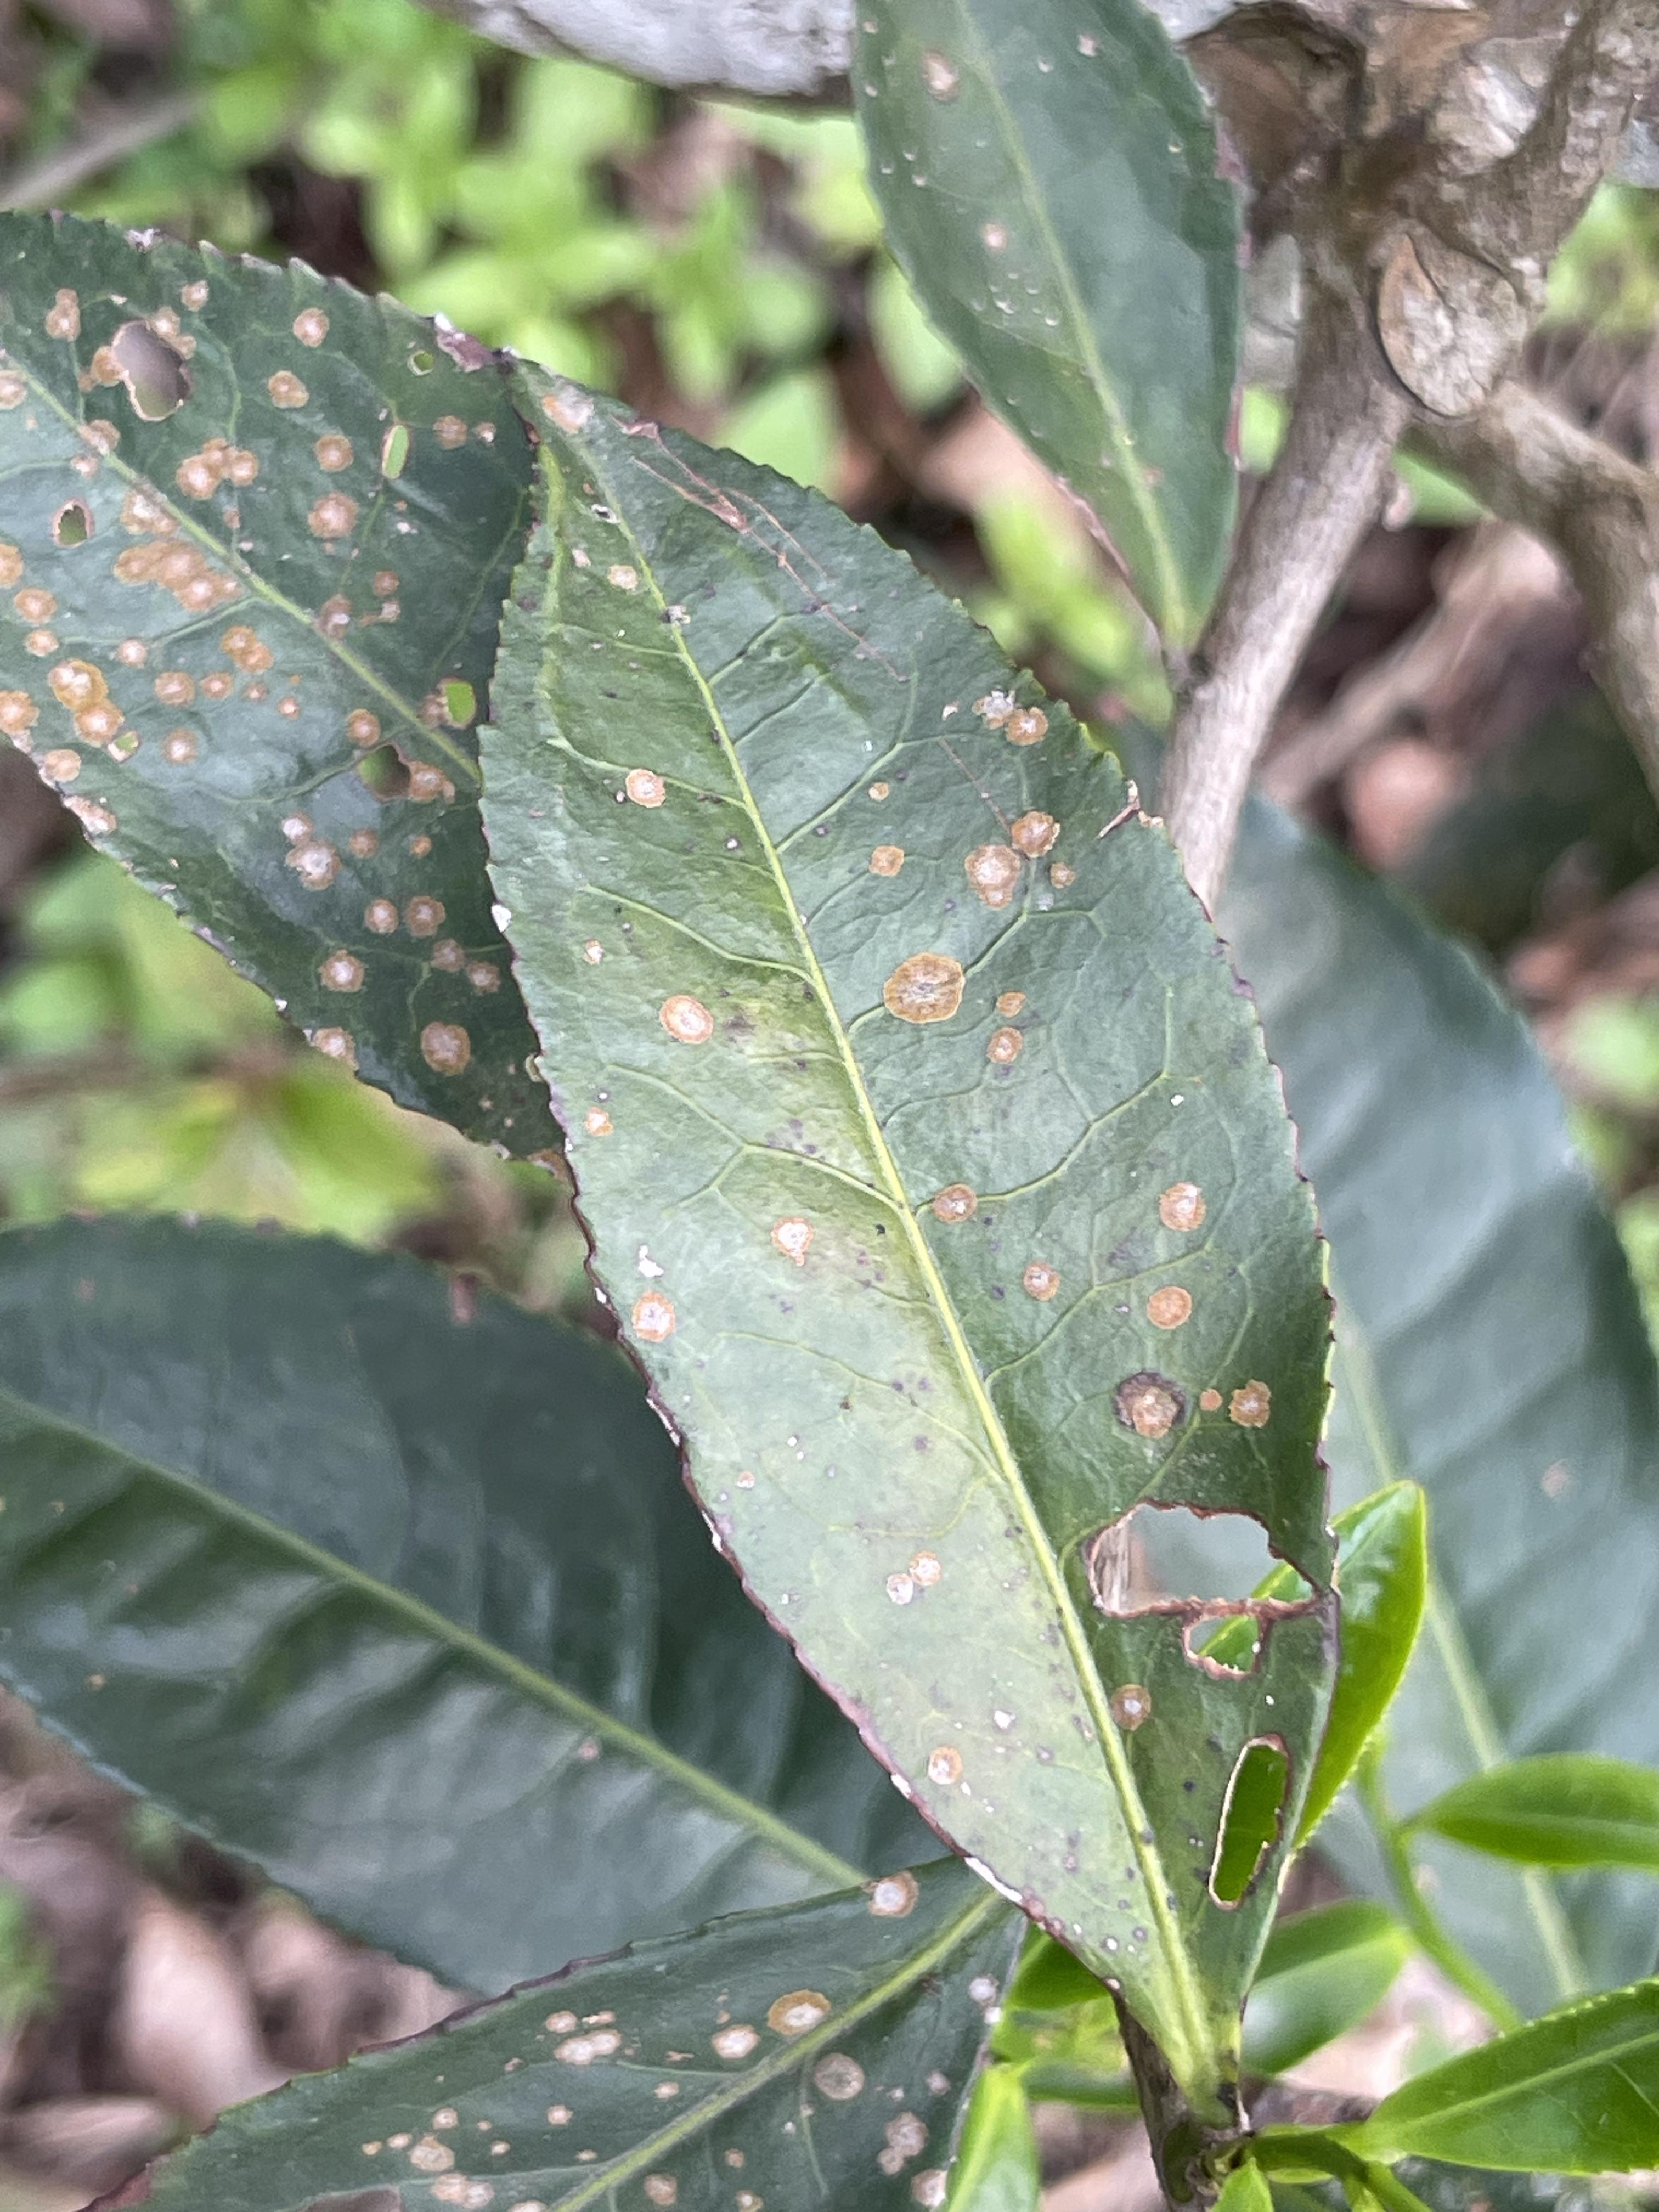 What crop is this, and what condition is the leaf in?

tea, red rust
